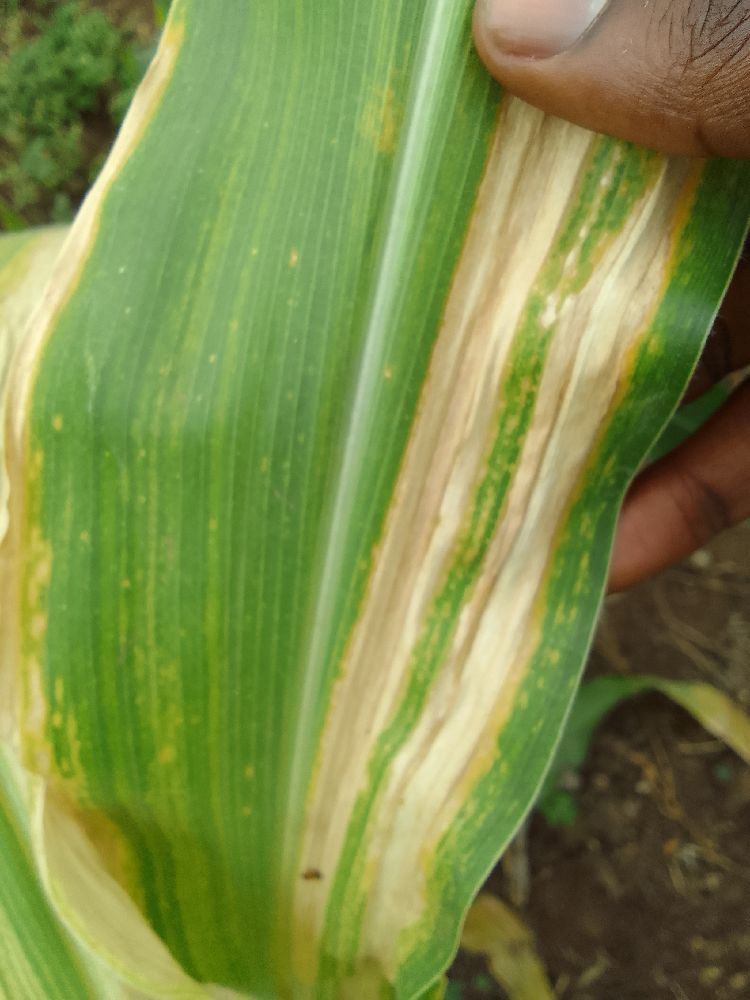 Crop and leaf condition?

maize, maize lethal necrosis
